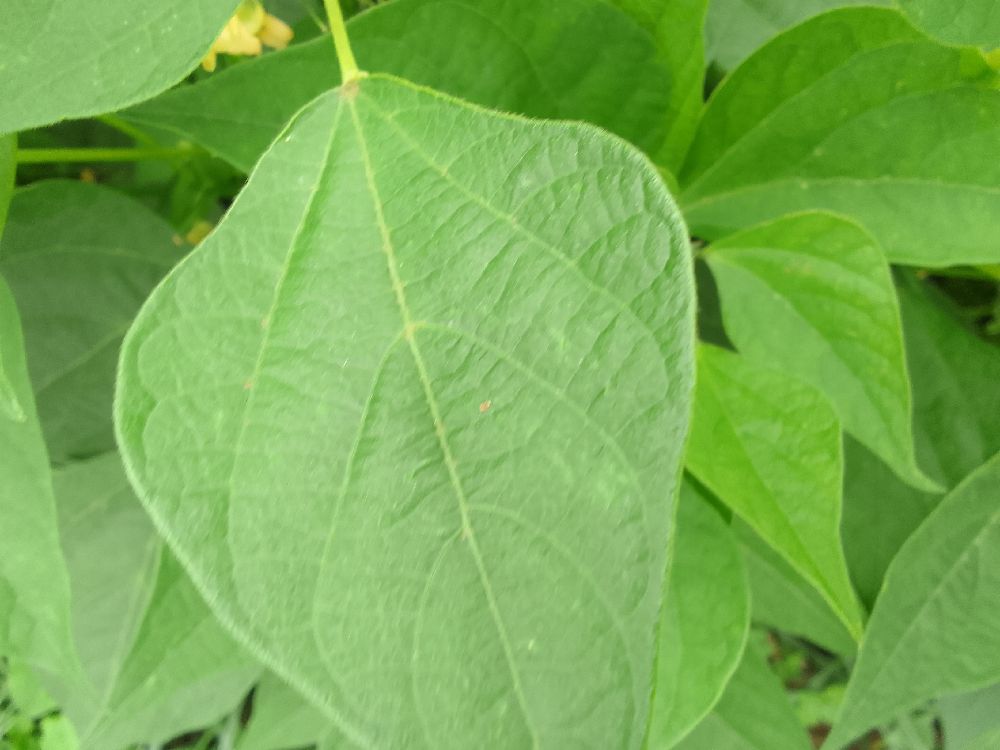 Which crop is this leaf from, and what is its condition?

common bean, healthy
